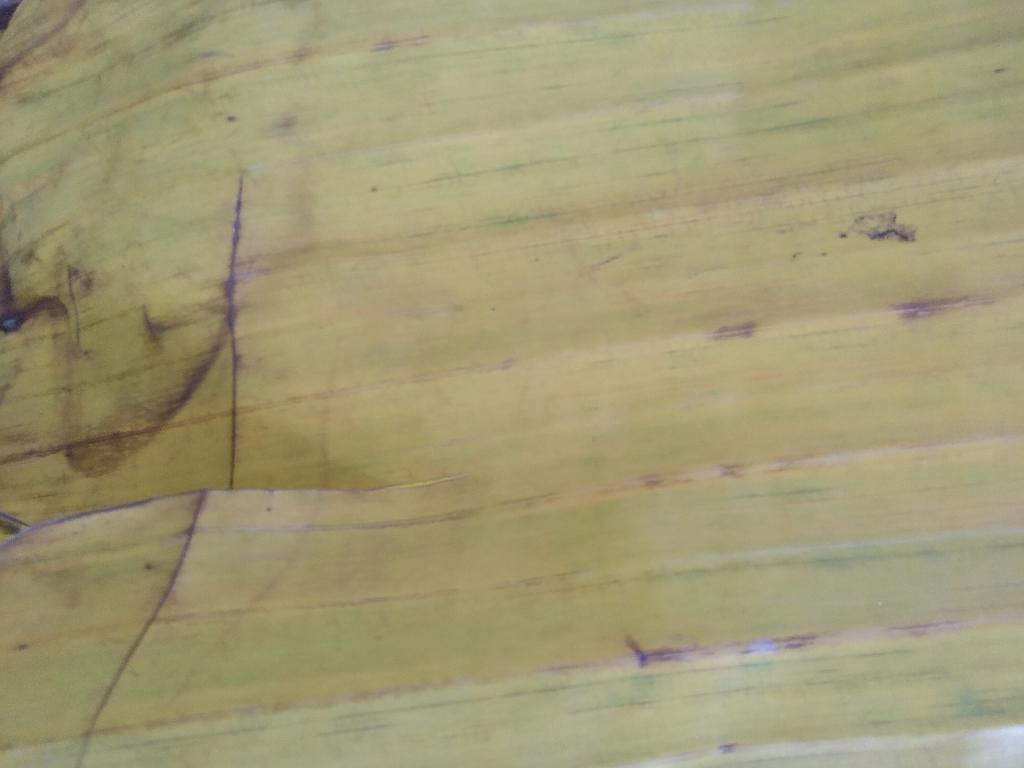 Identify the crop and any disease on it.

banana, fusarium wilt race 1
